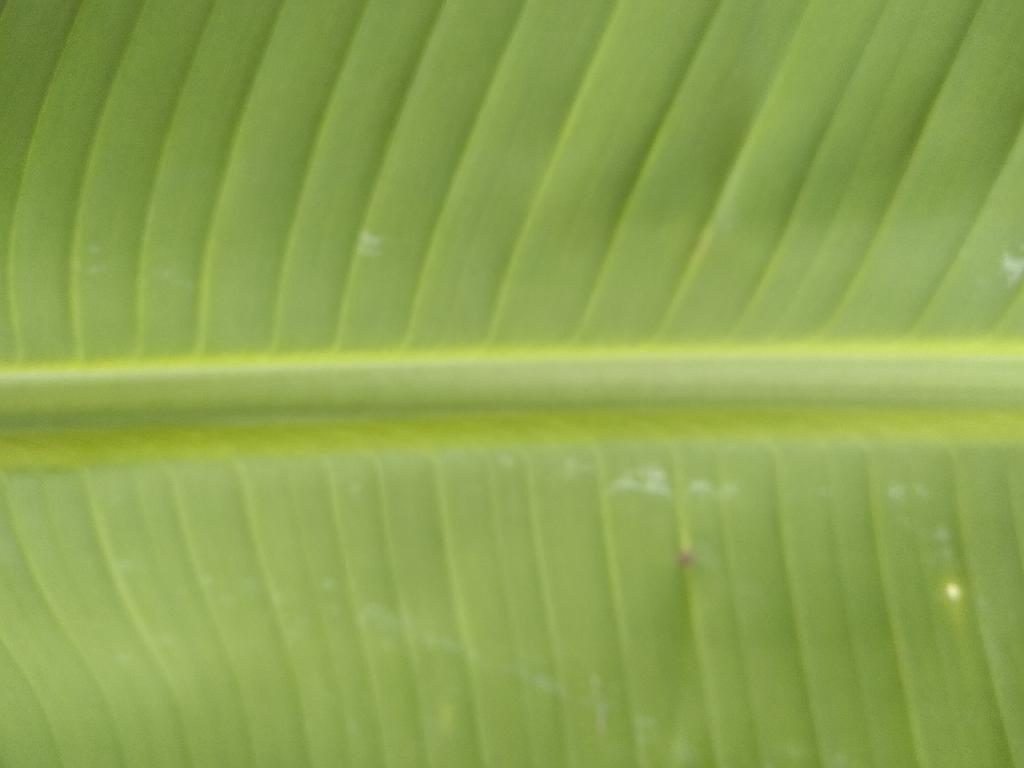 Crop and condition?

banana, healthy
